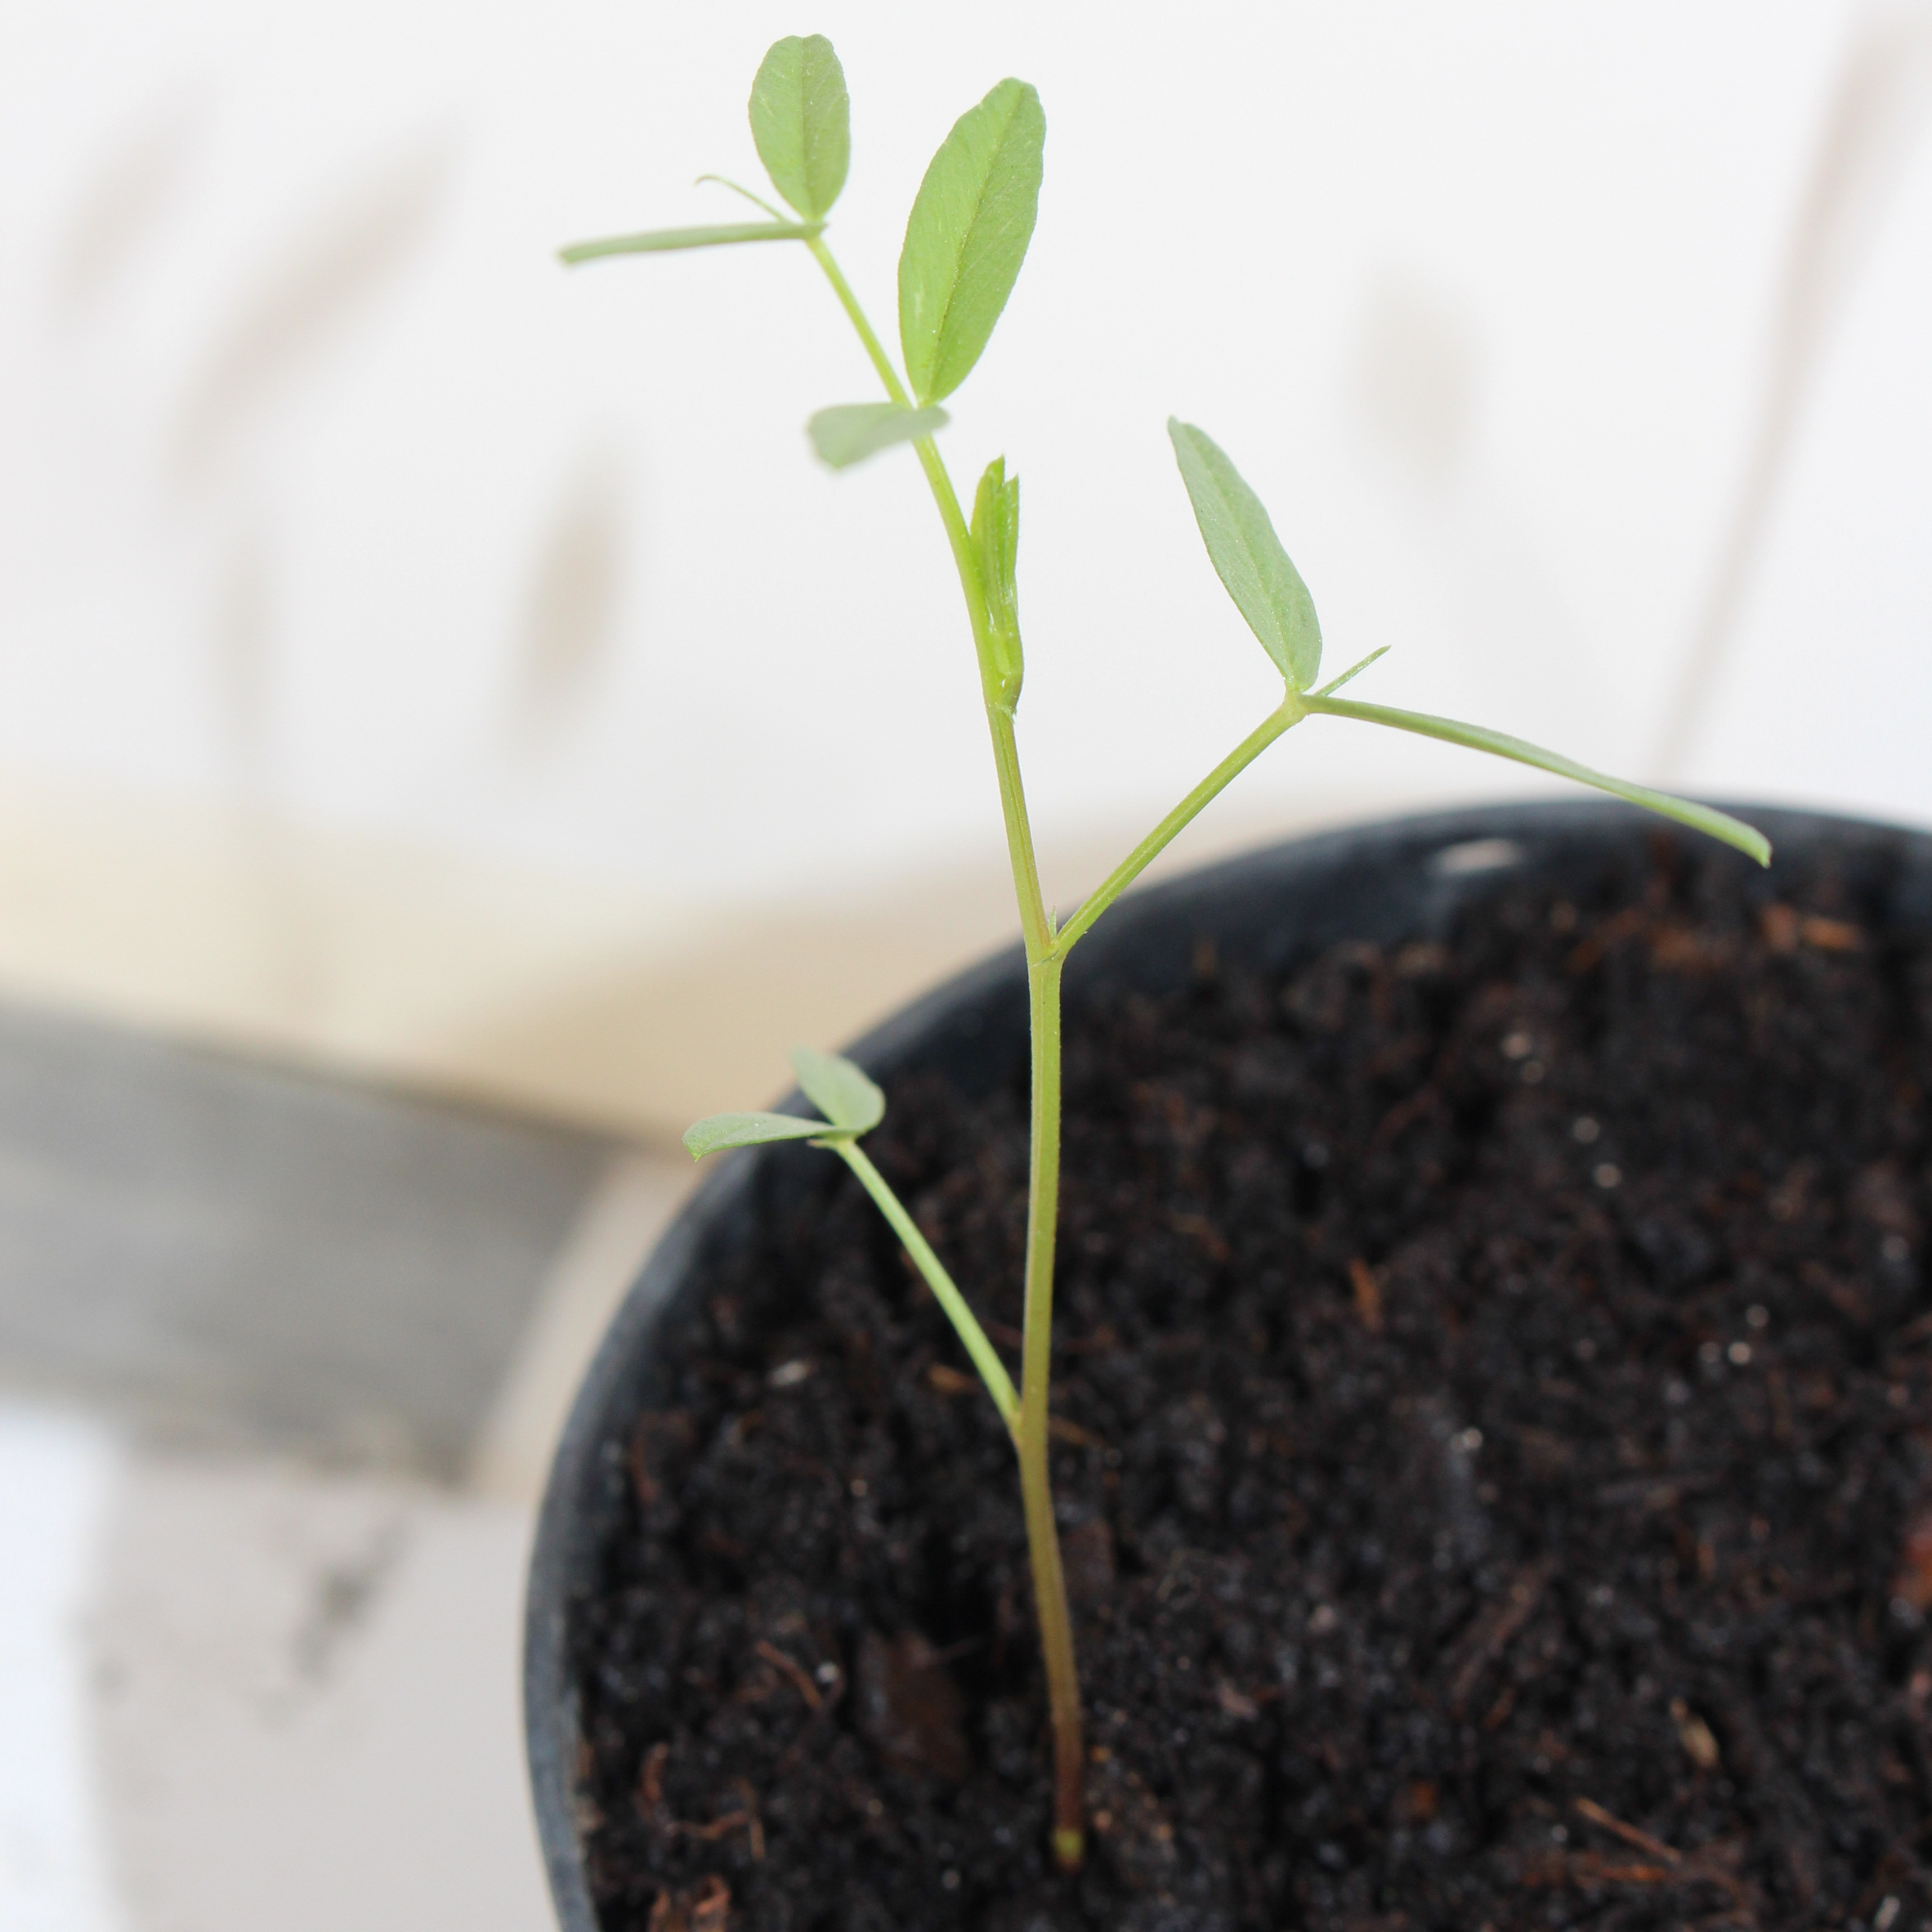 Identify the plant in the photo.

Vicia sativa
